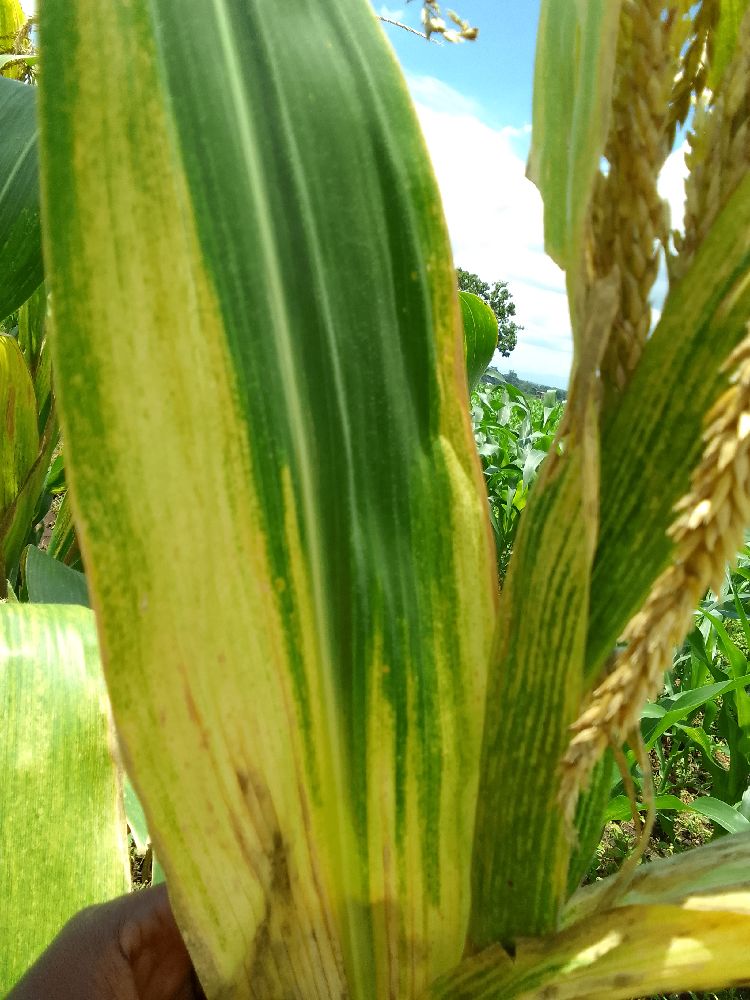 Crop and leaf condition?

maize, maize lethal necrosis
